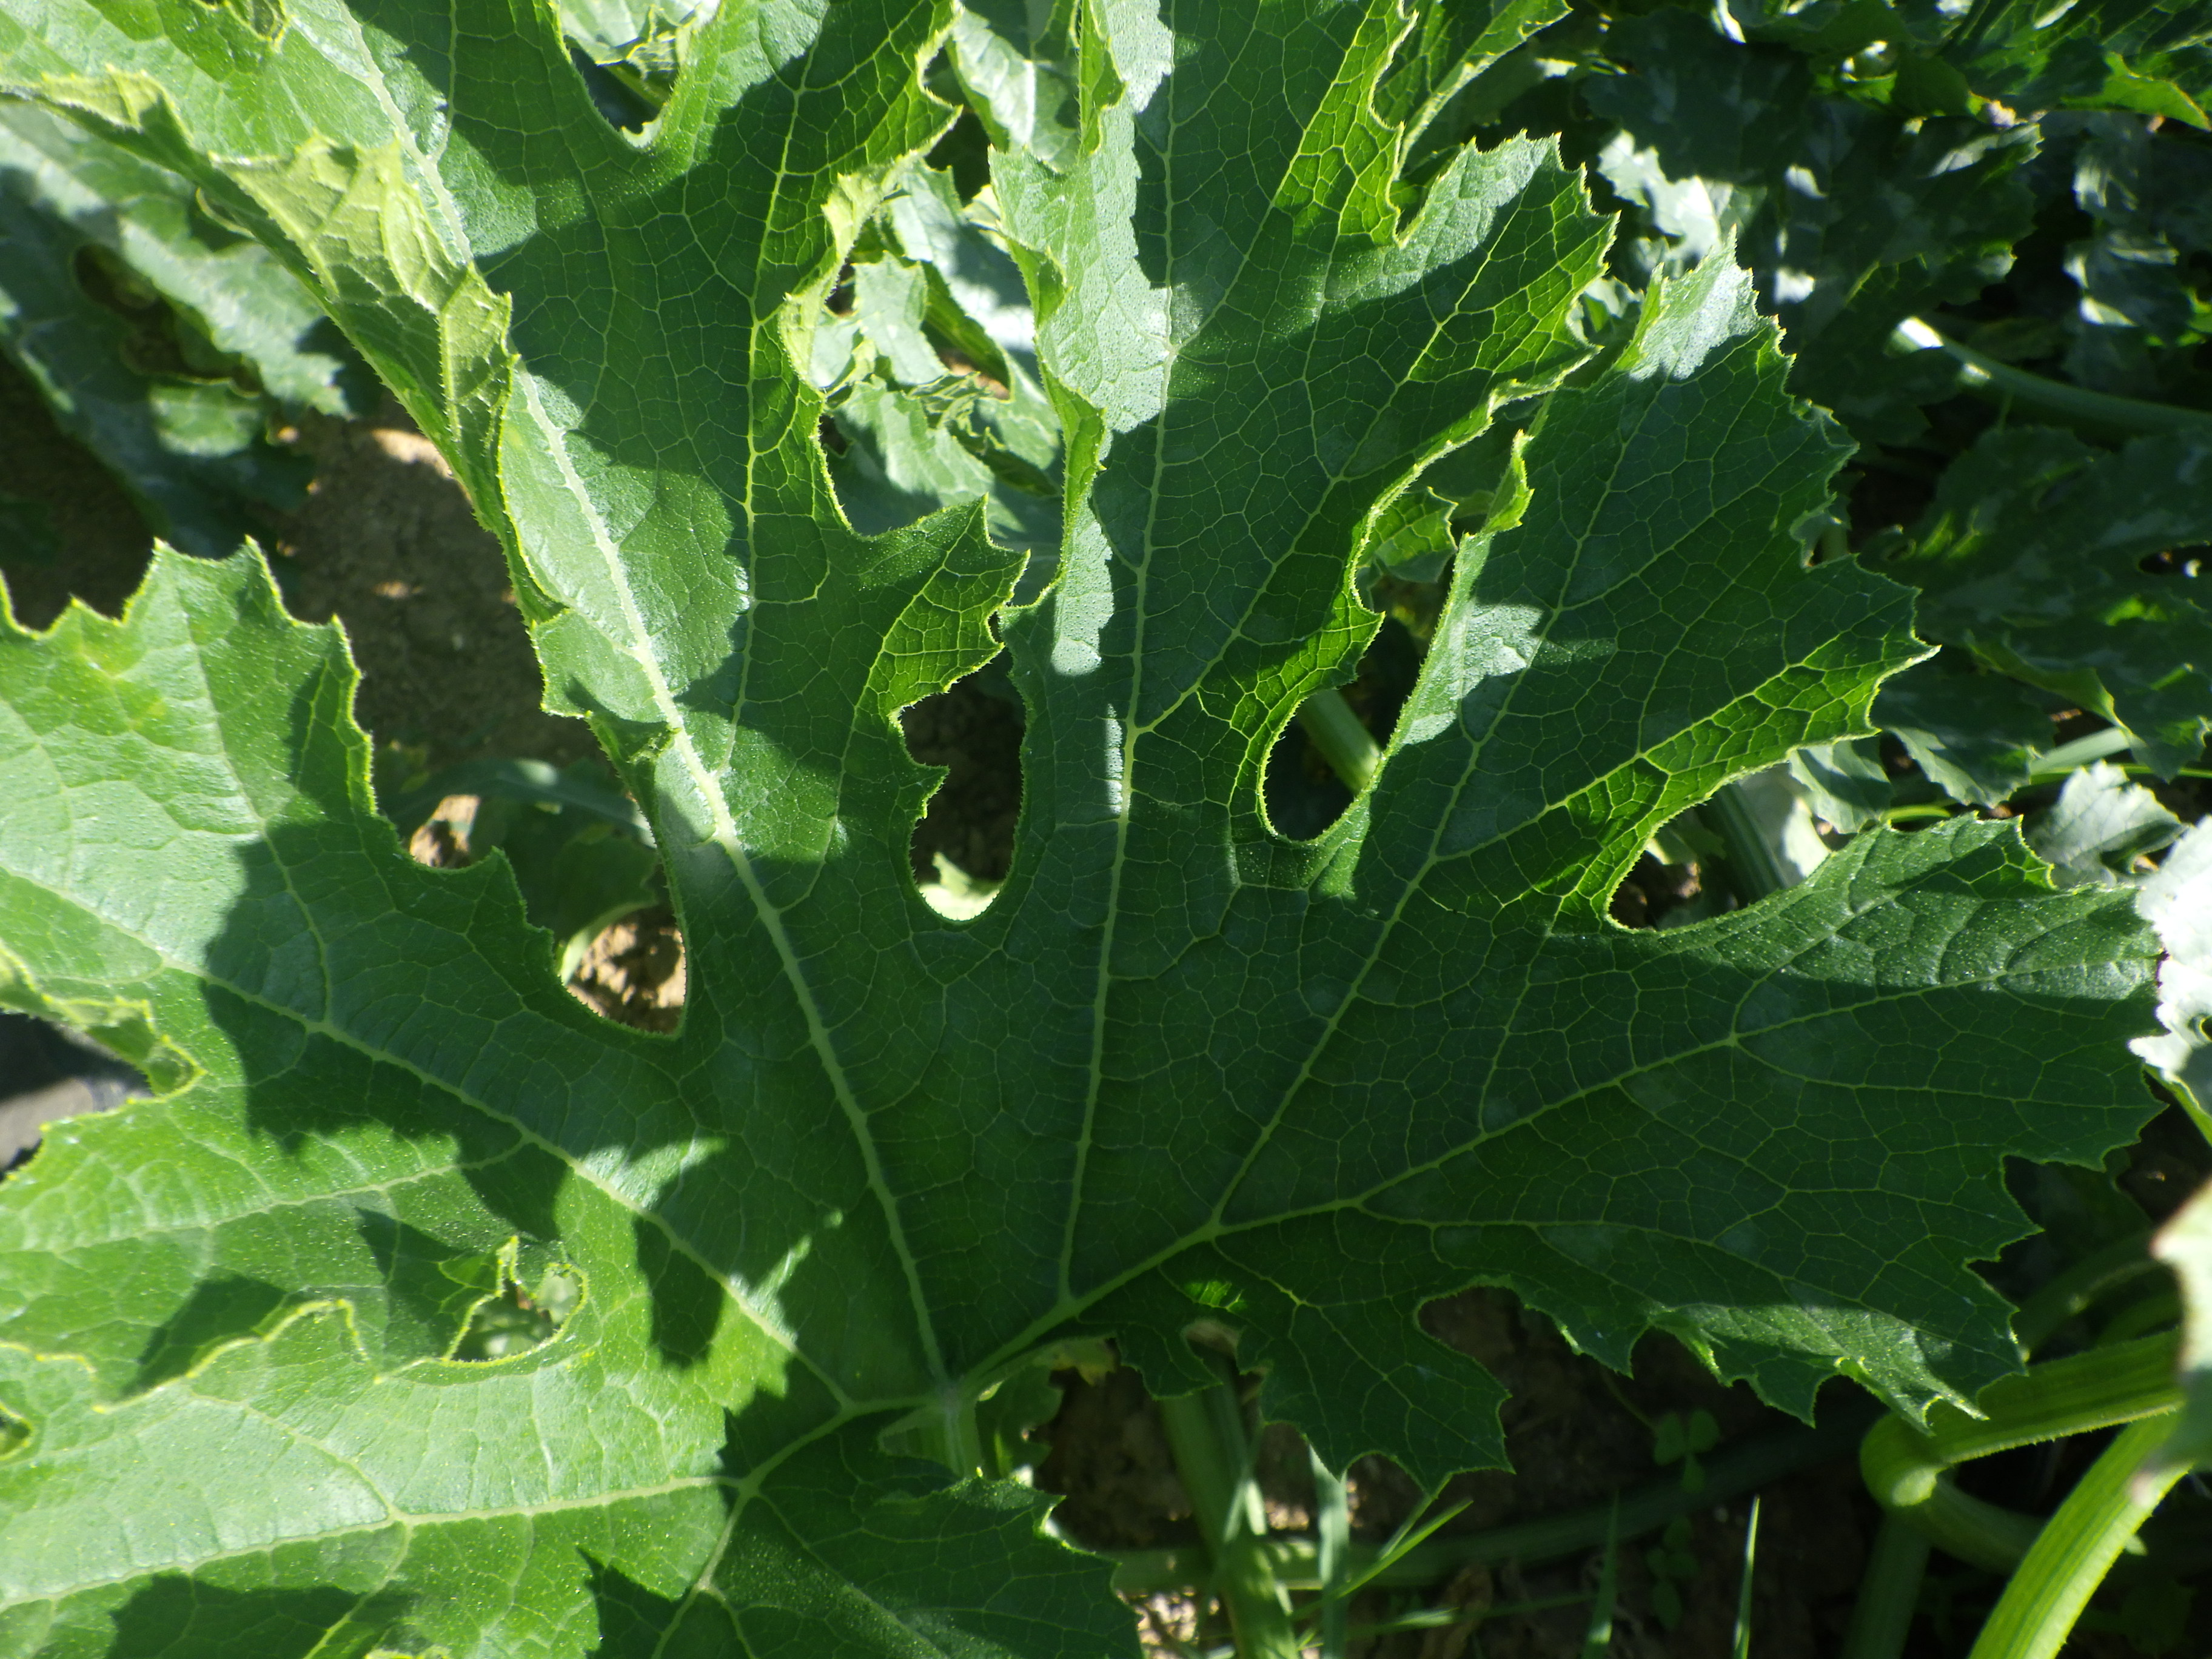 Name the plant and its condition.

zucchini, healthy
